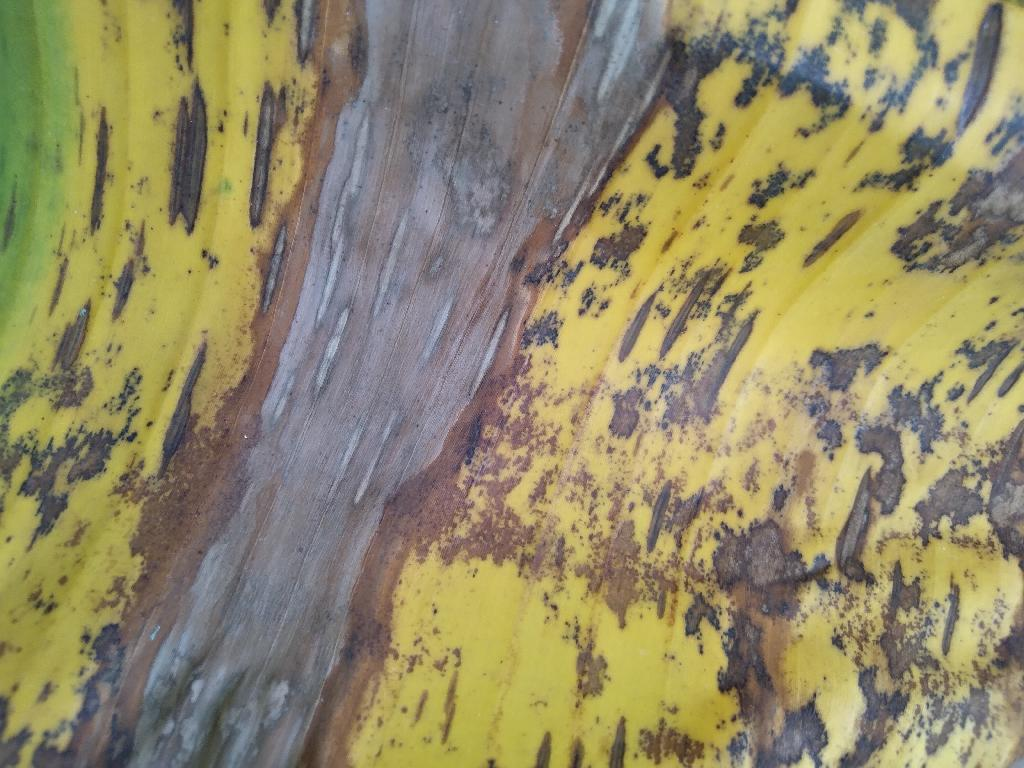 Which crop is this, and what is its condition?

banana, black sigatoka
